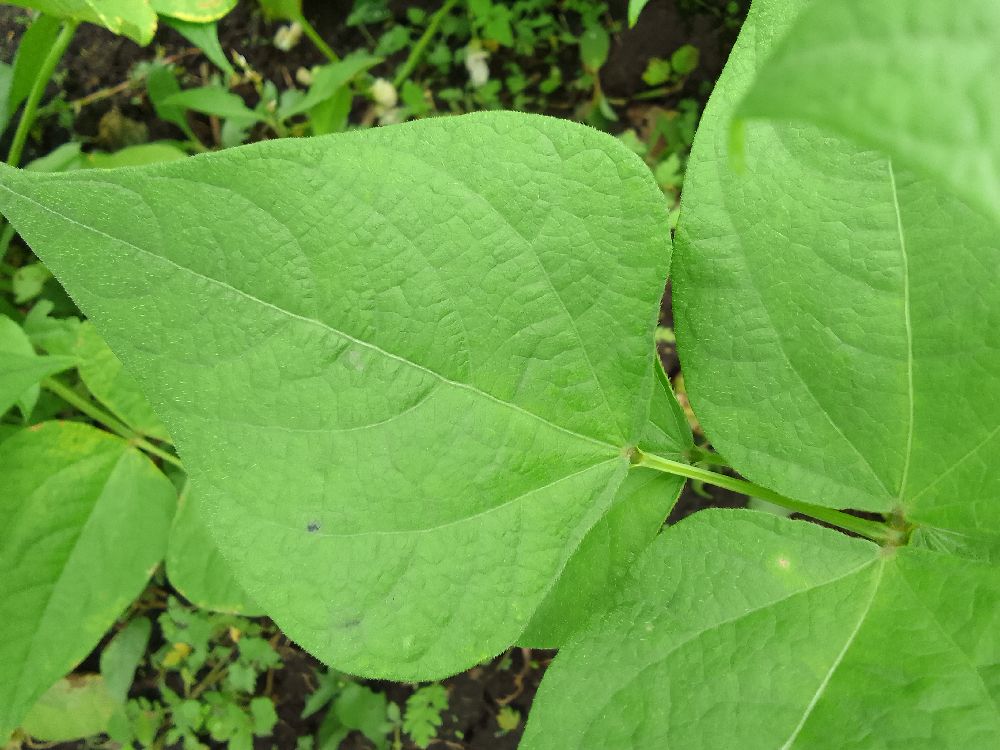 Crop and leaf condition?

common bean, healthy
